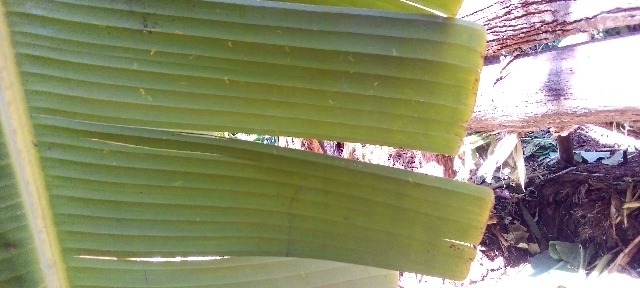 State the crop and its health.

banana, healthy
